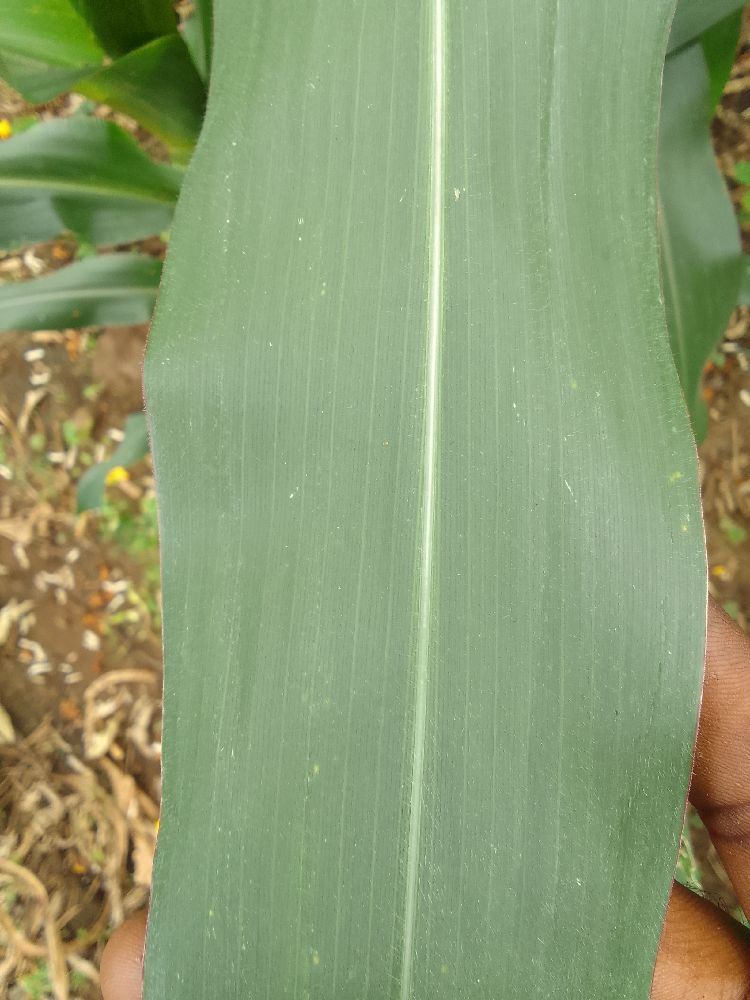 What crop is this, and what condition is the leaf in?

maize, healthy
